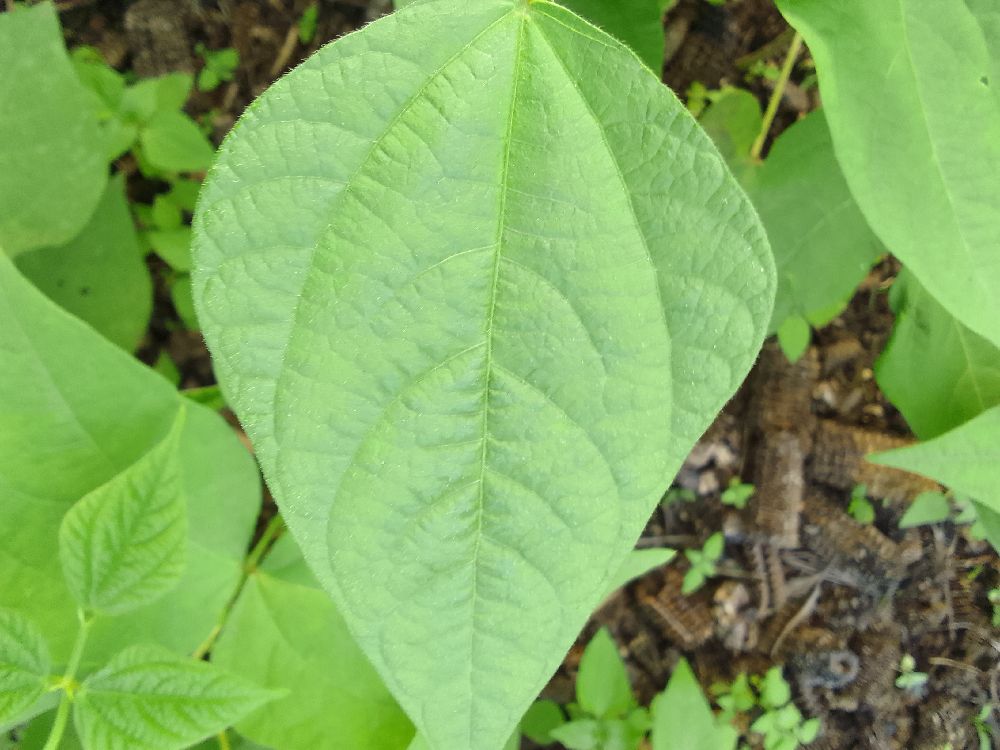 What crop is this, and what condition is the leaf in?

common bean, healthy
